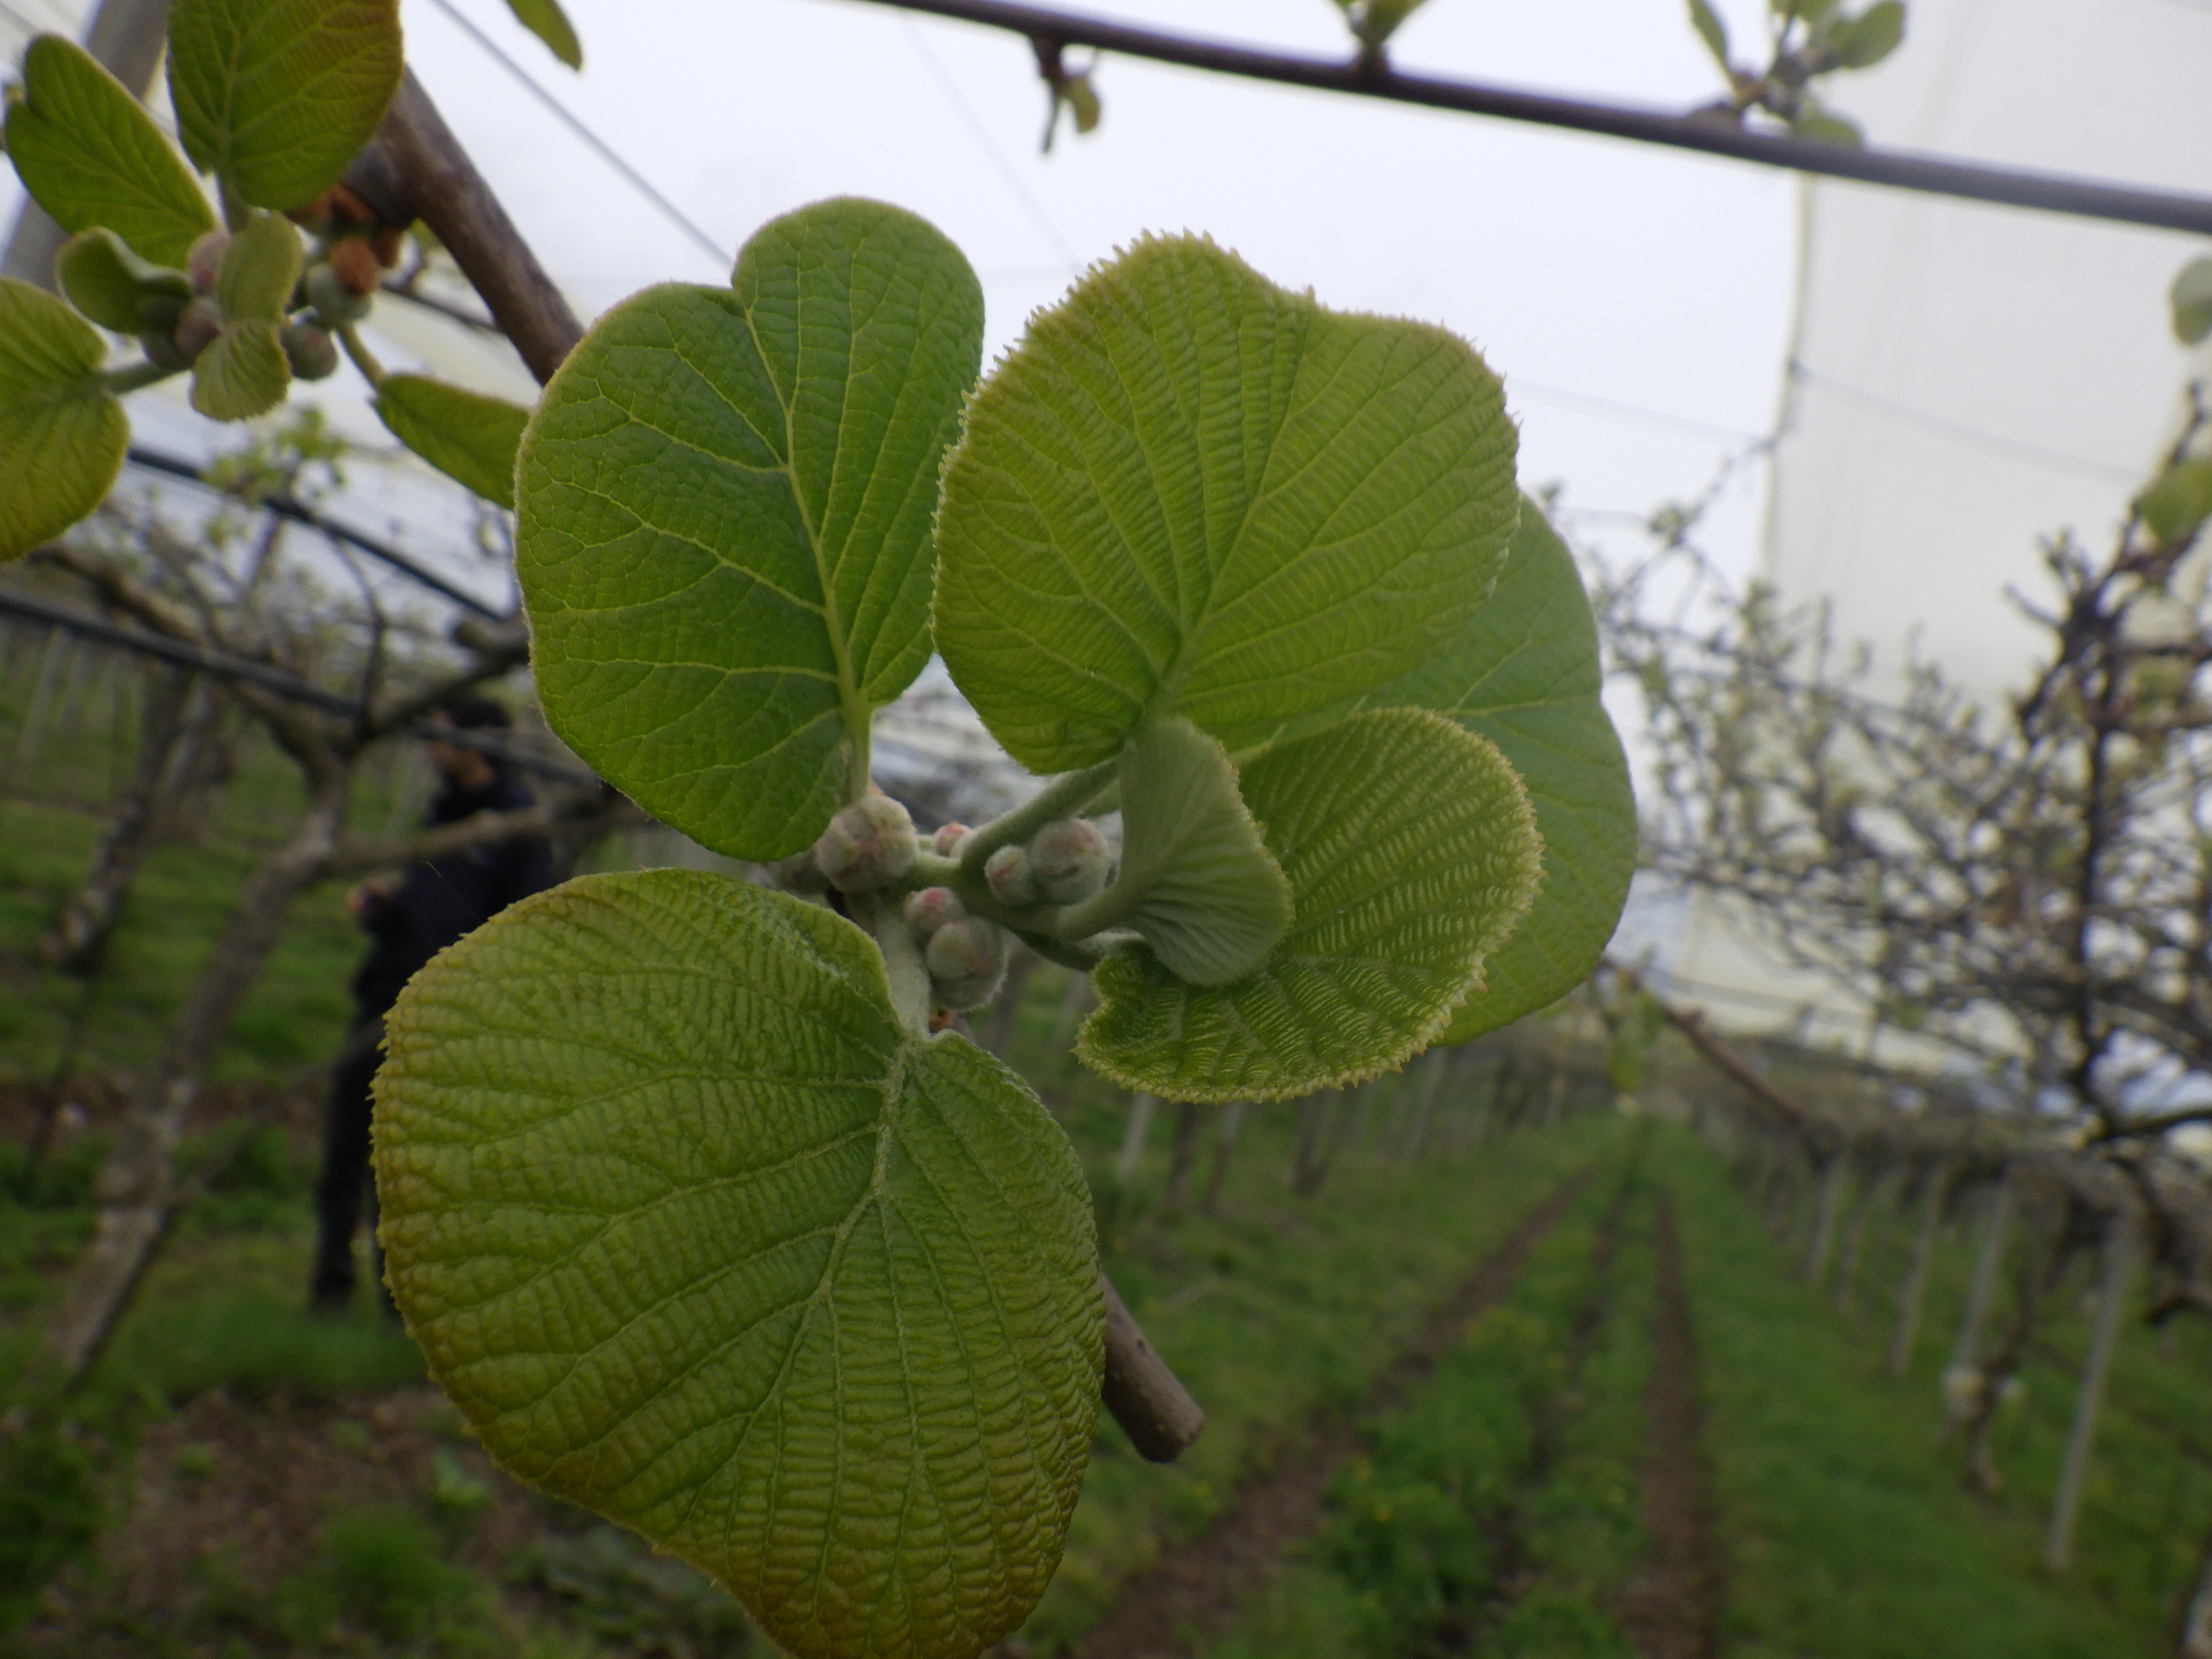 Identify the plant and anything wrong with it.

kiwi, healthy
